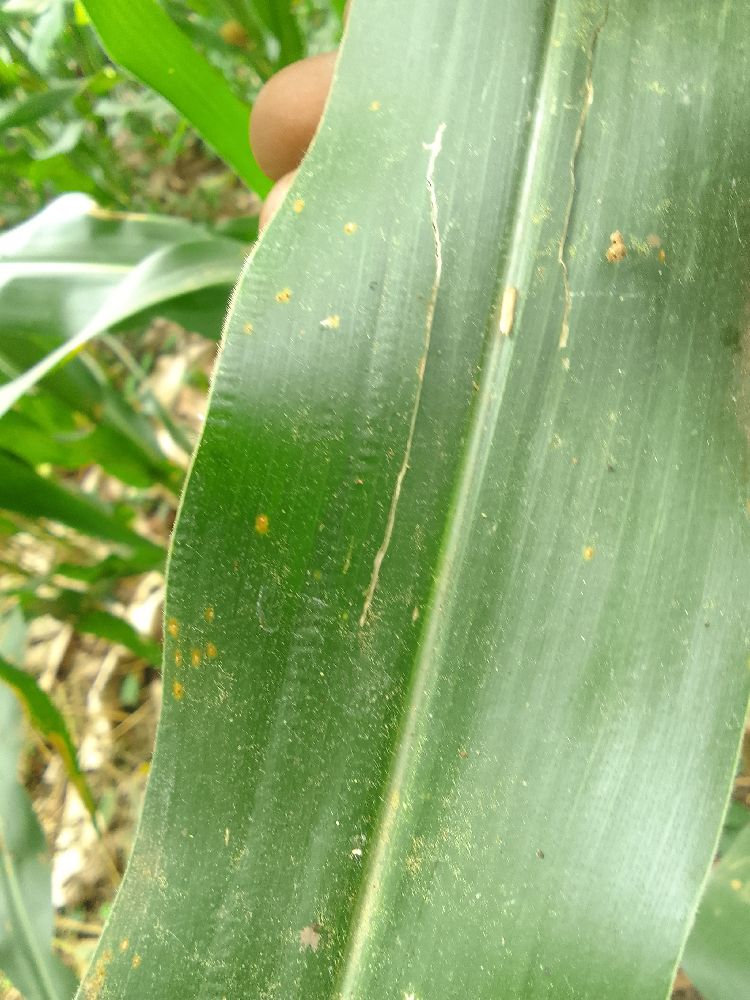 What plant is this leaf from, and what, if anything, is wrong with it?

maize, healthy
